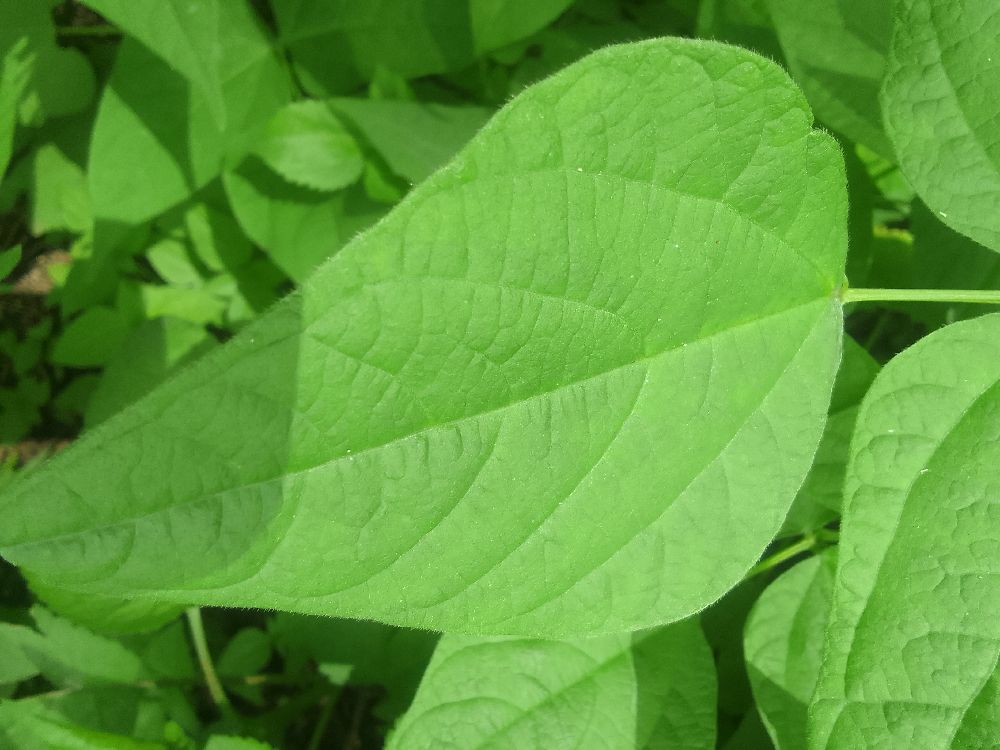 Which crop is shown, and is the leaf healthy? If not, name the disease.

common bean, healthy
